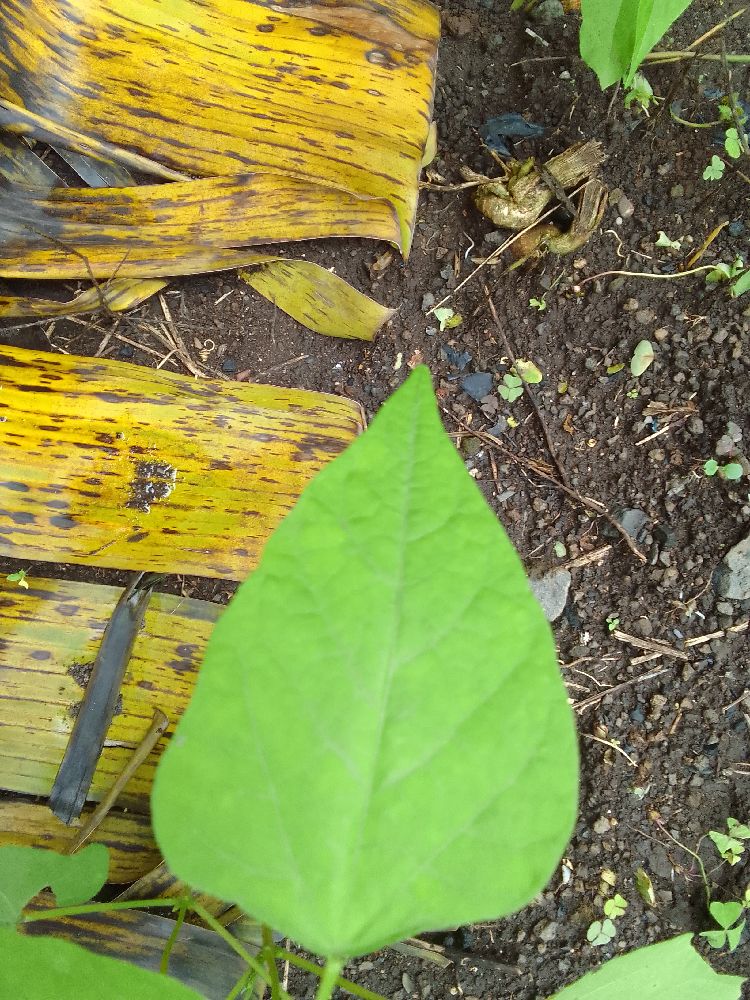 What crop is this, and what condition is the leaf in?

common bean, healthy
